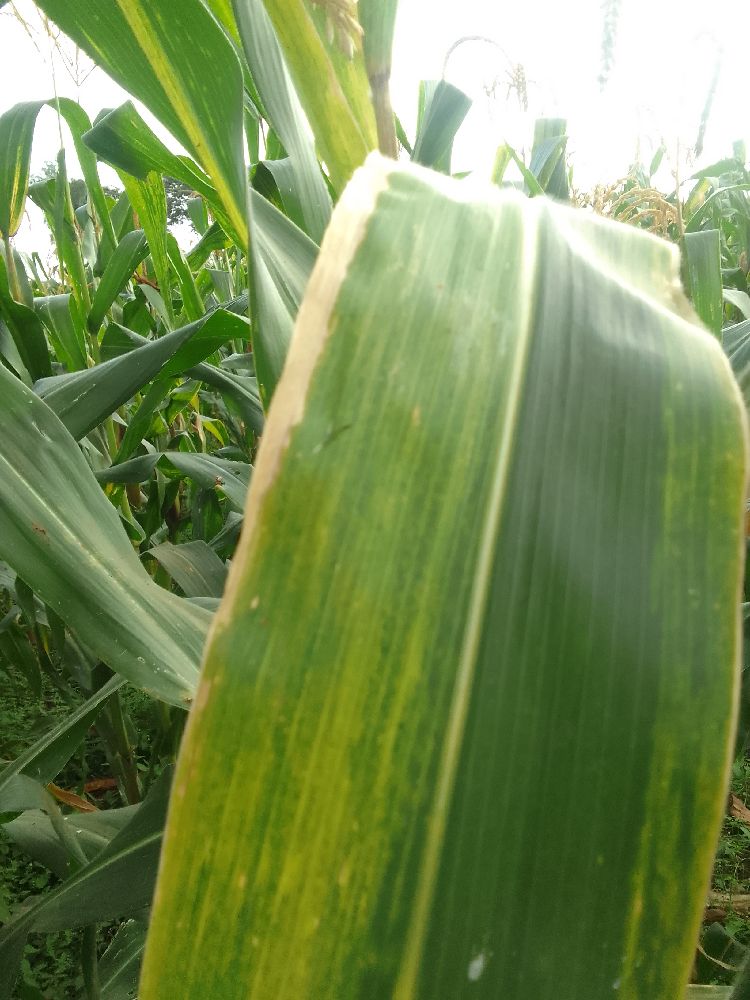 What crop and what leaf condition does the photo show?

maize, maize lethal necrosis
